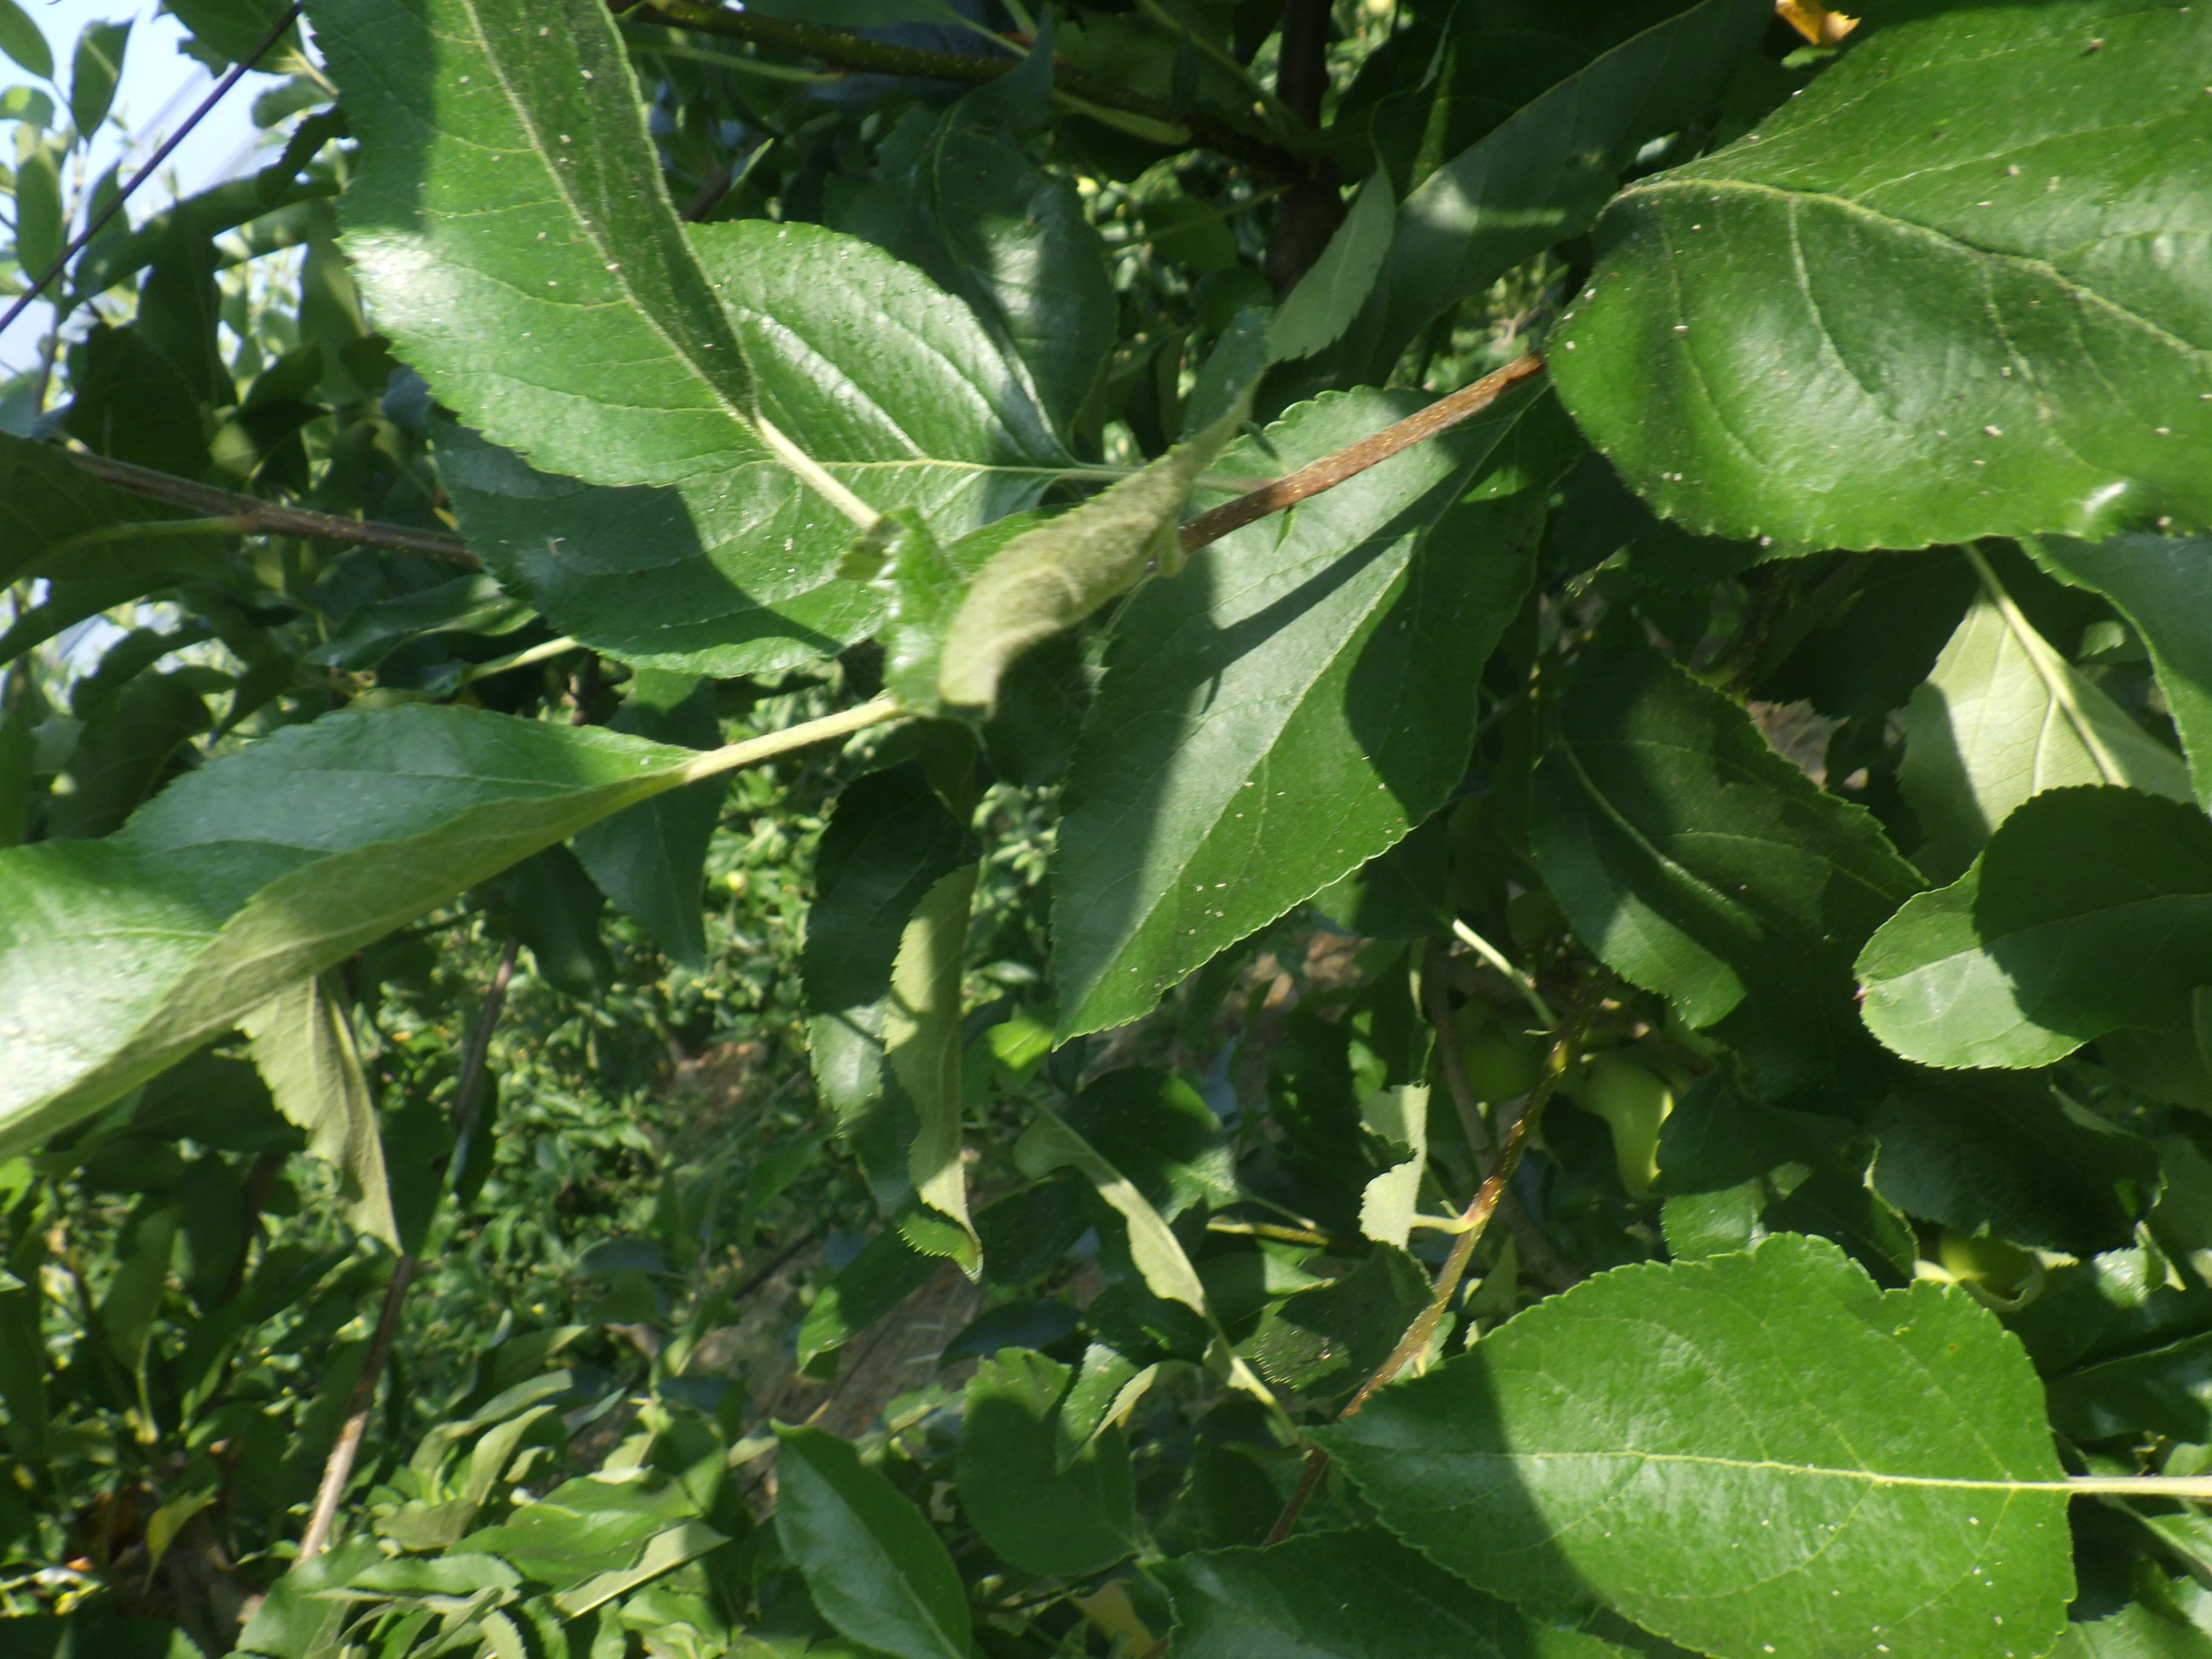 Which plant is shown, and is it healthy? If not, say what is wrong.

apple, aphids
